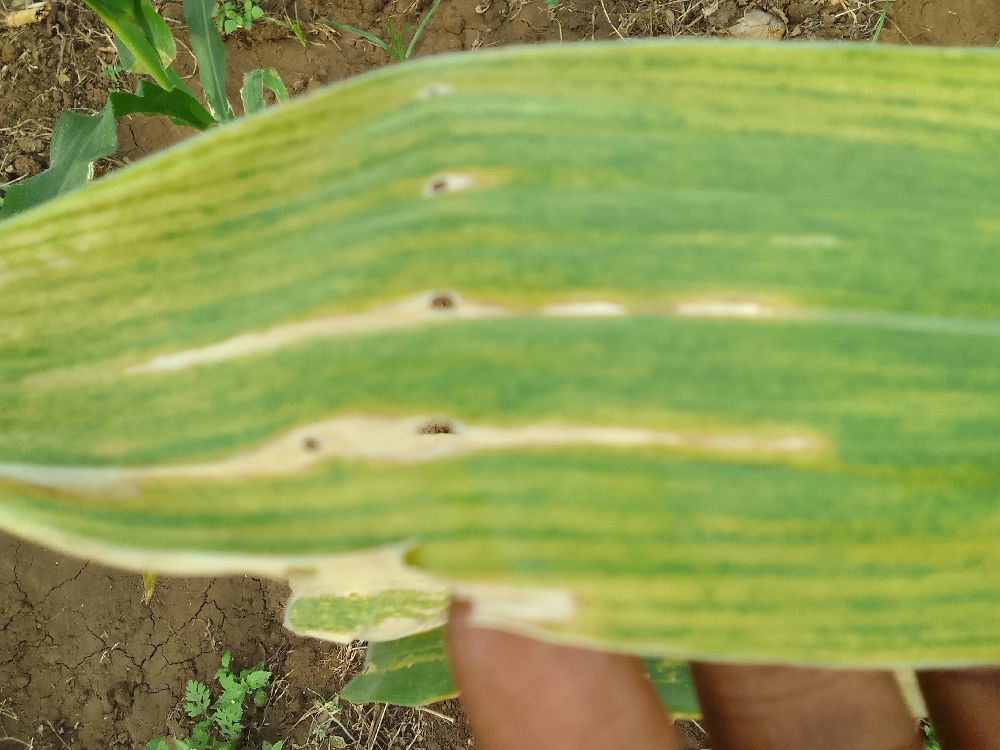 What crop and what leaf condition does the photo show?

maize, maize lethal necrosis
